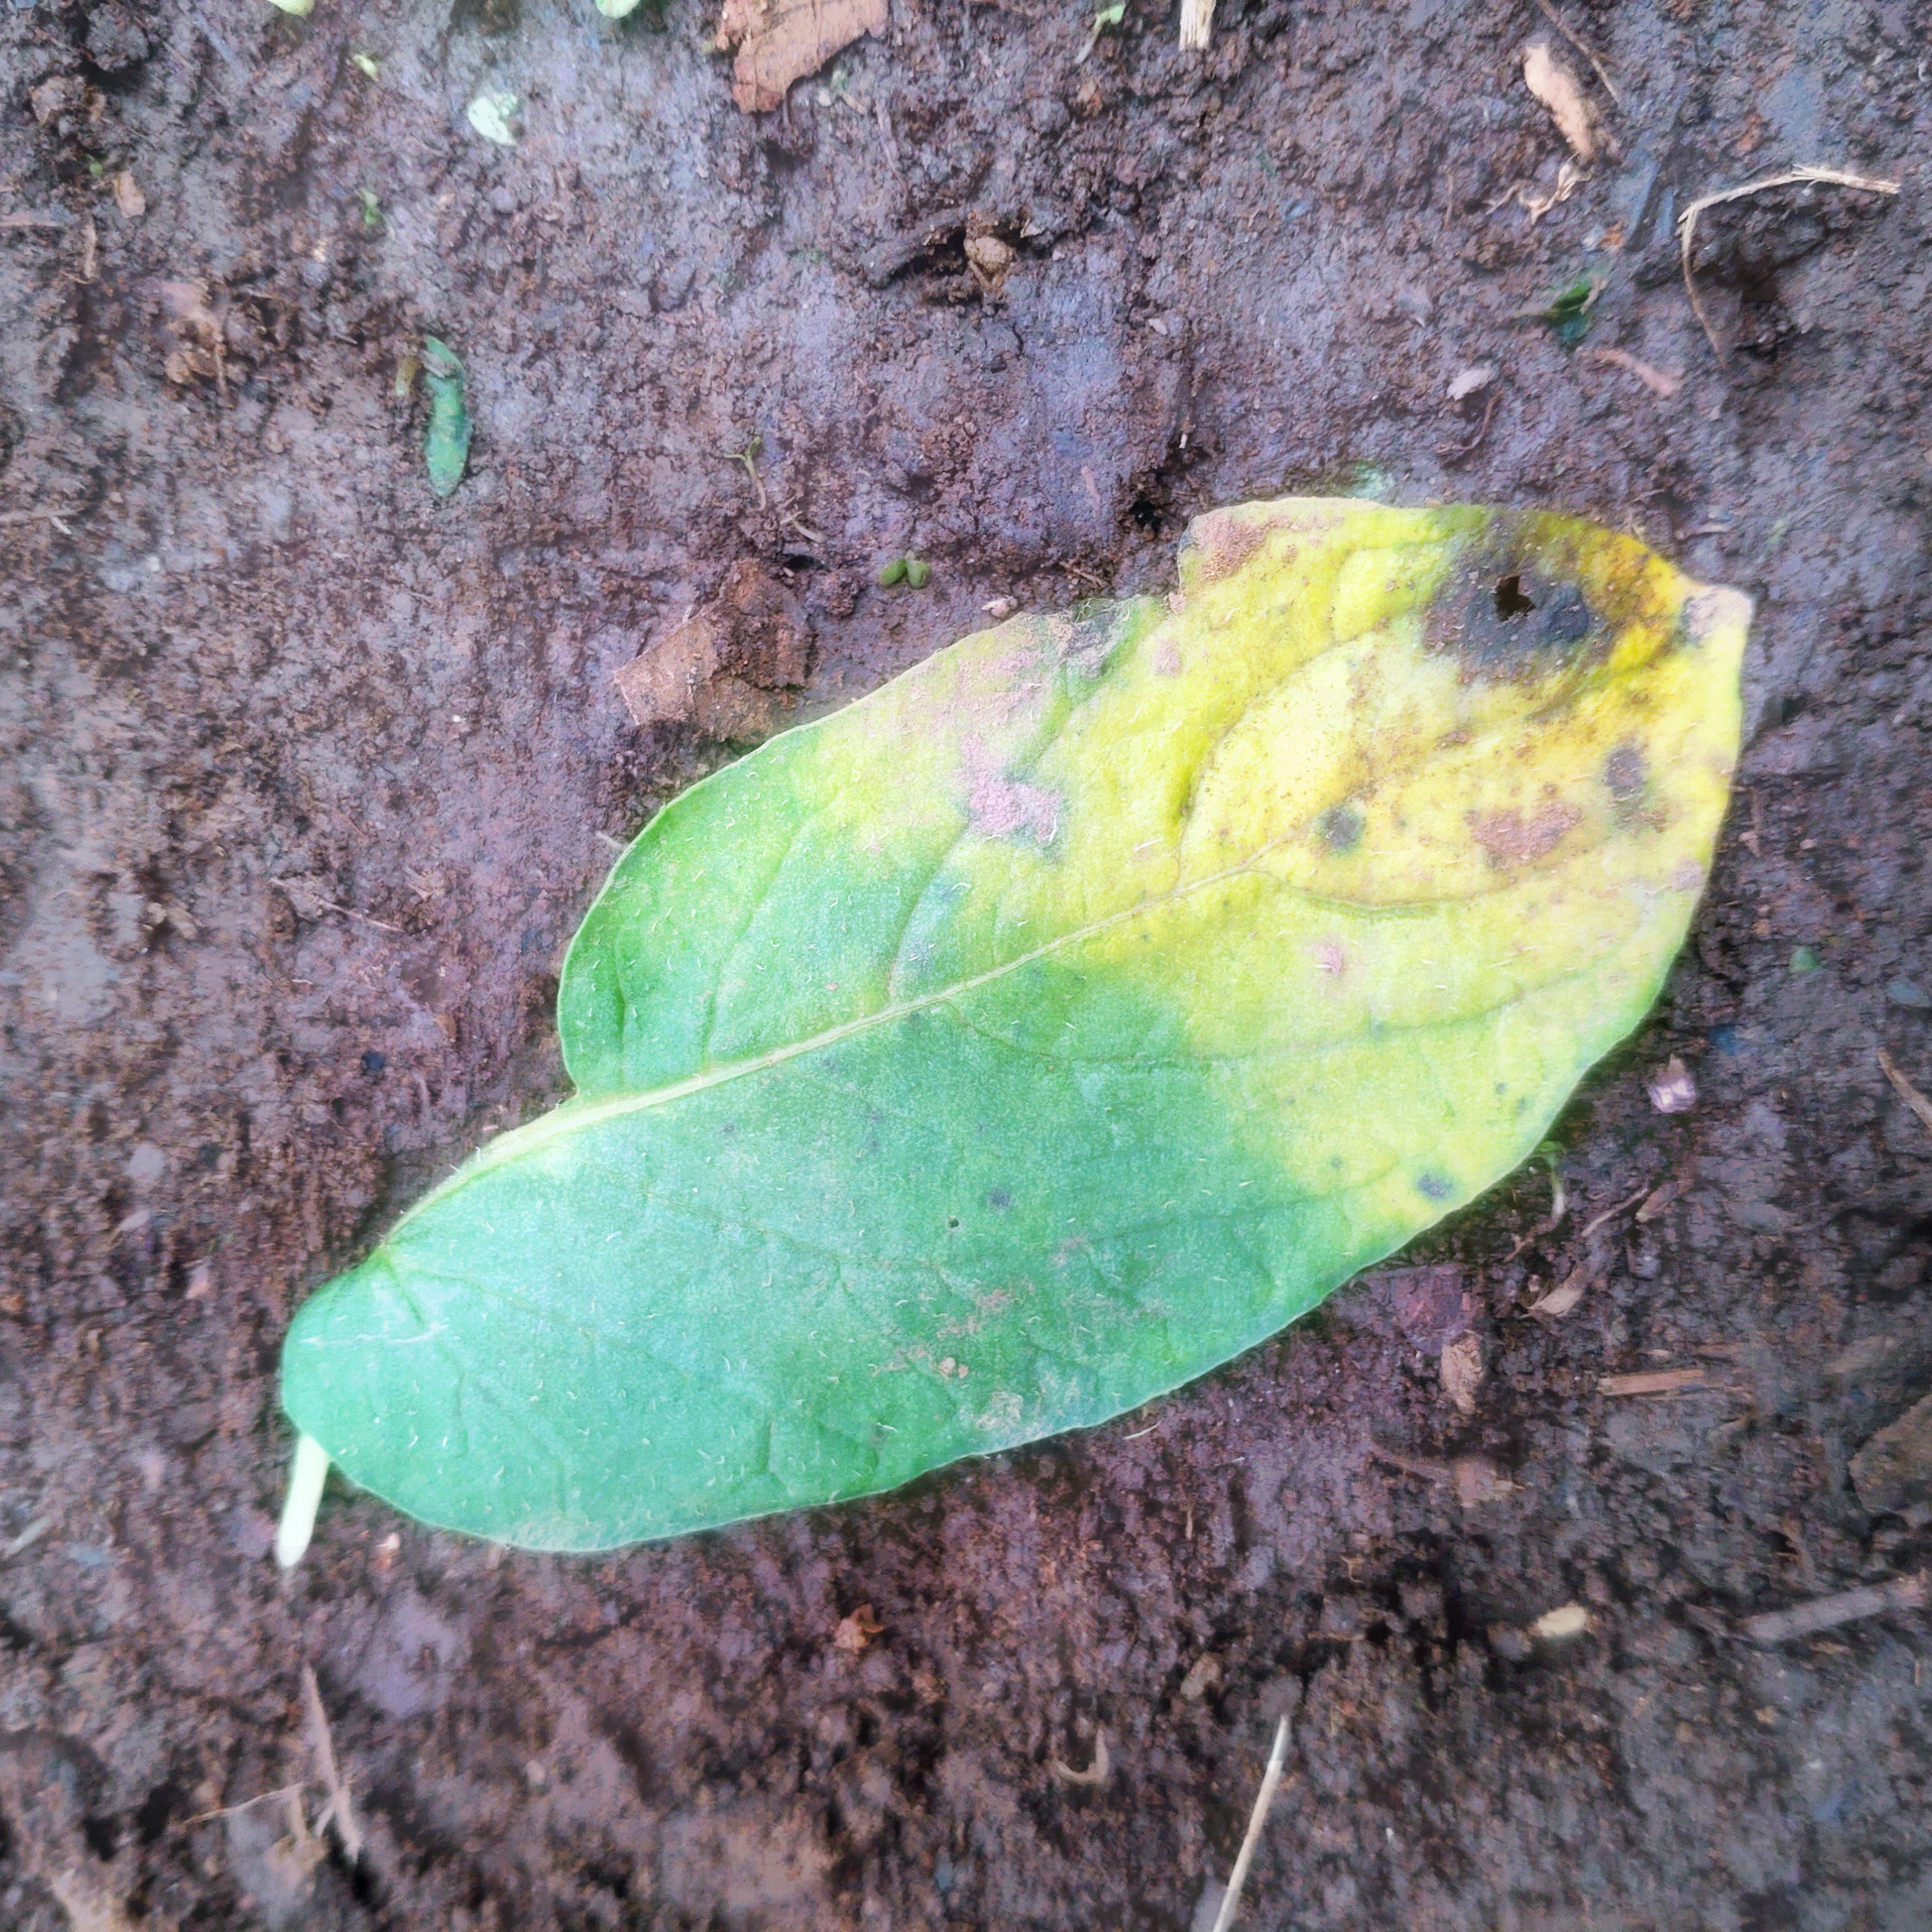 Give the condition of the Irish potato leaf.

late blight
